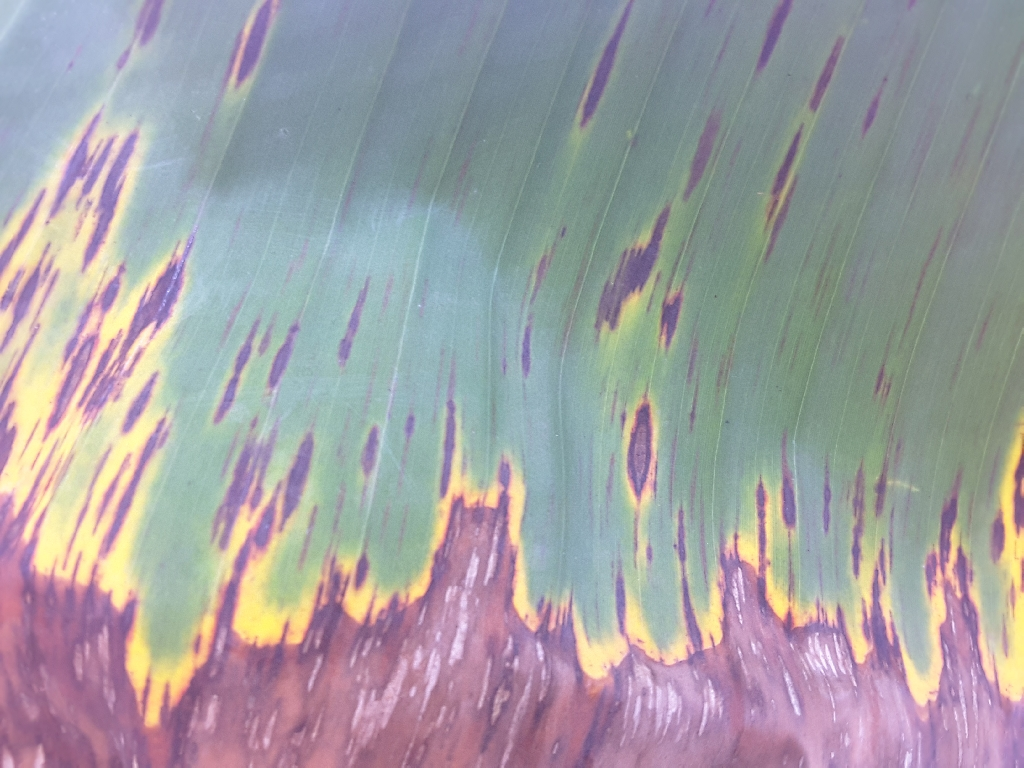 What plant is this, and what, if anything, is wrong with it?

banana, black sigatoka
